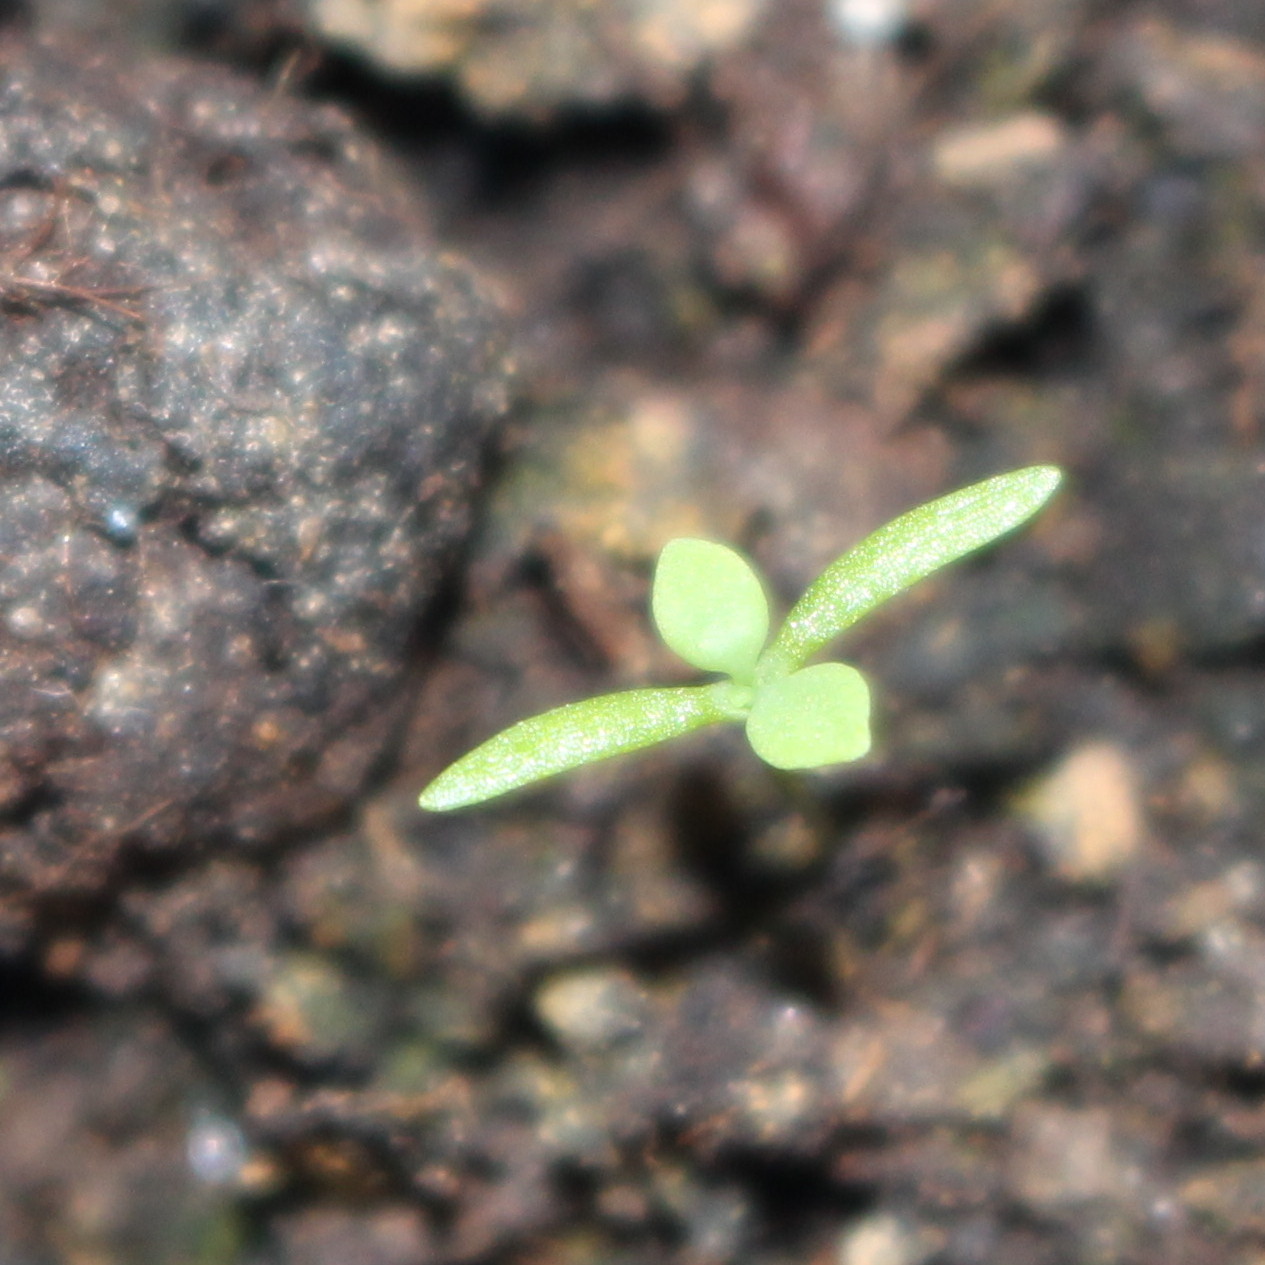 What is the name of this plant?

Papaver rhoeas
